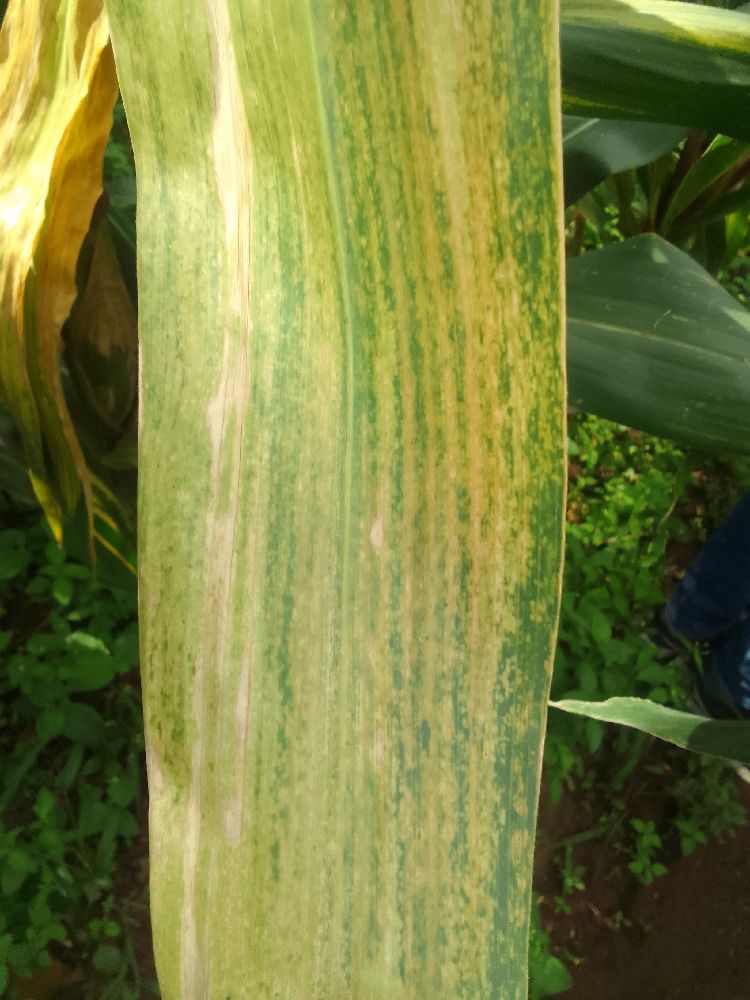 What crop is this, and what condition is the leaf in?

maize, maize lethal necrosis
